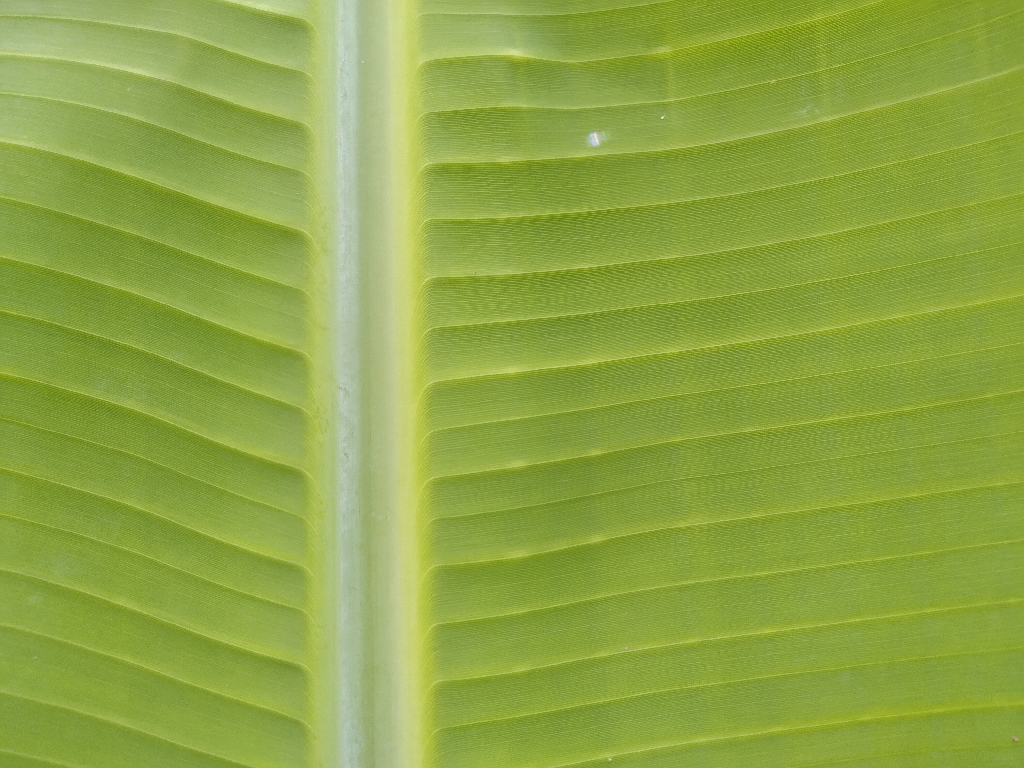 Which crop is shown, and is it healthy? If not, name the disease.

banana, healthy
